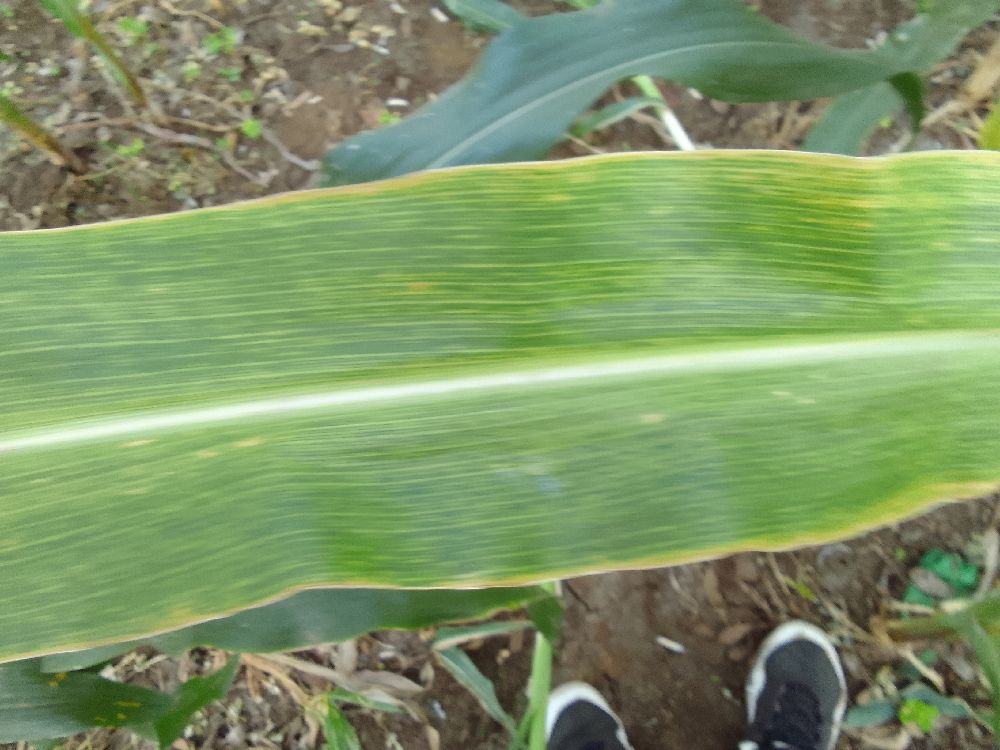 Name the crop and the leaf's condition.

maize, maize lethal necrosis
